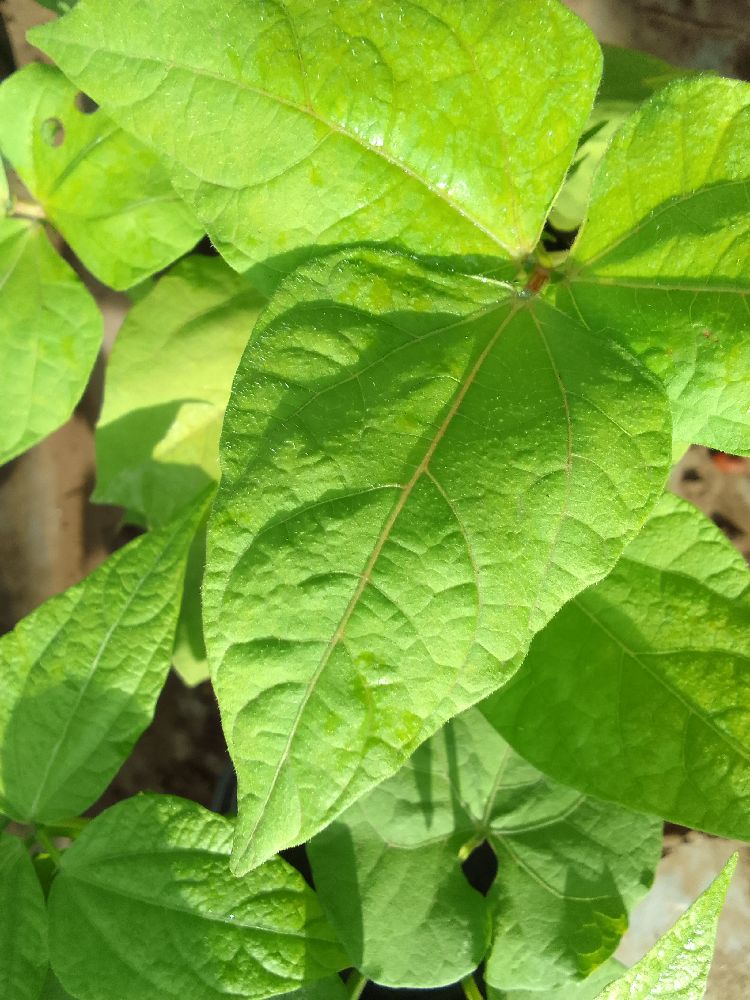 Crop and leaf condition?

common bean, healthy
